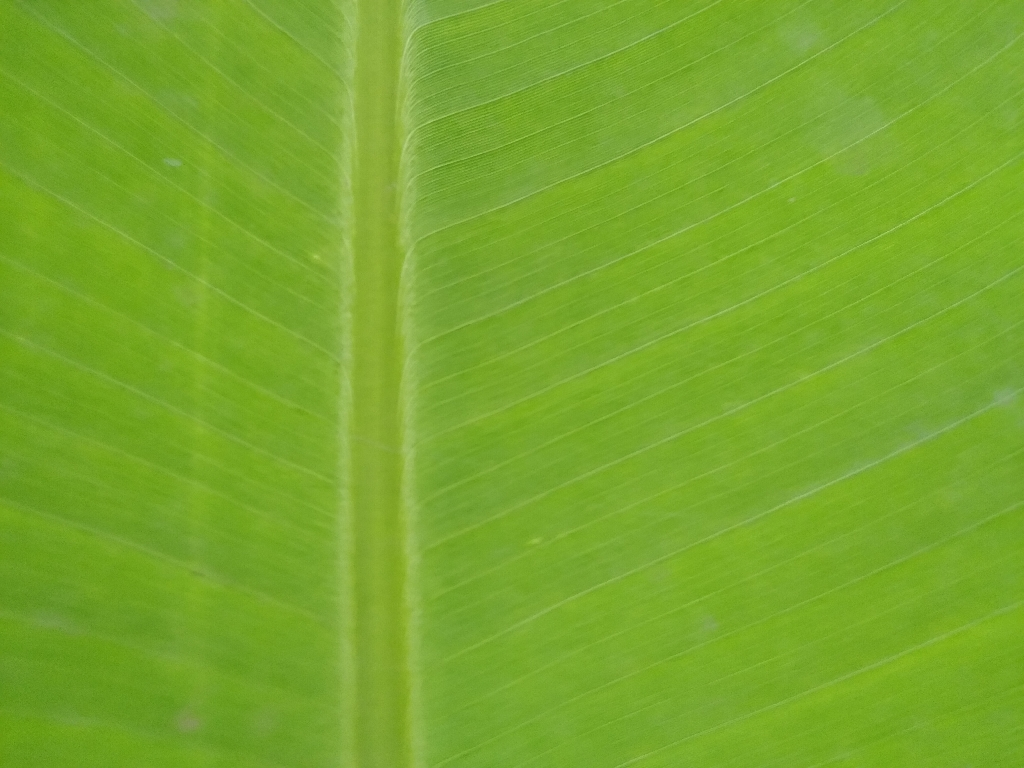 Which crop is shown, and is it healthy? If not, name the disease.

banana, healthy
